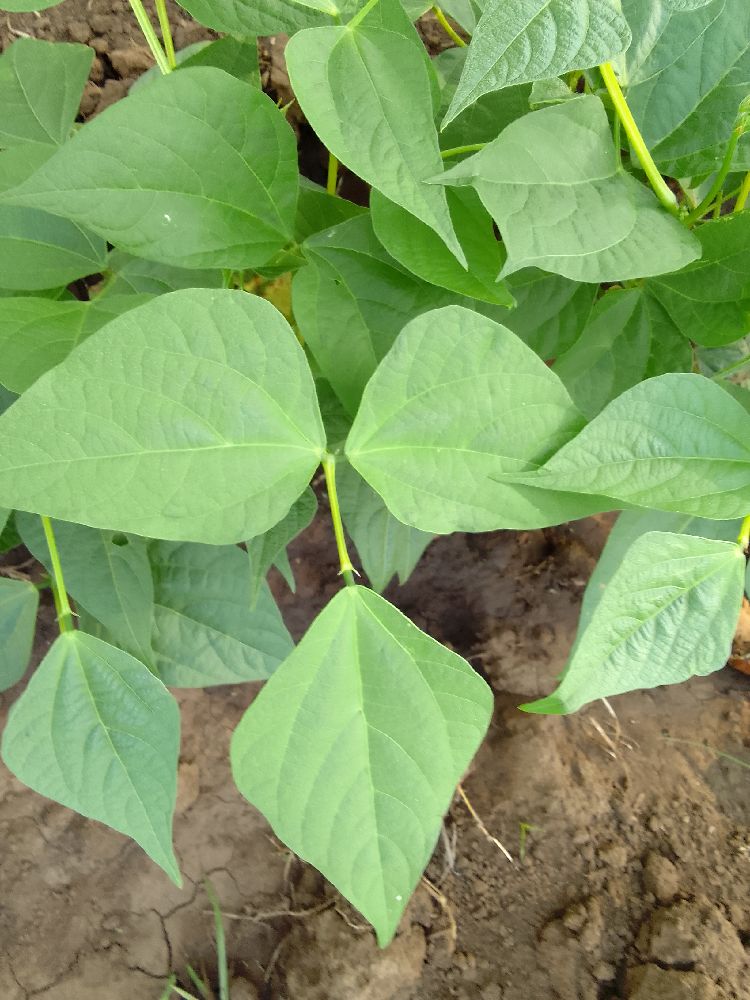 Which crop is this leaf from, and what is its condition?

common bean, healthy
